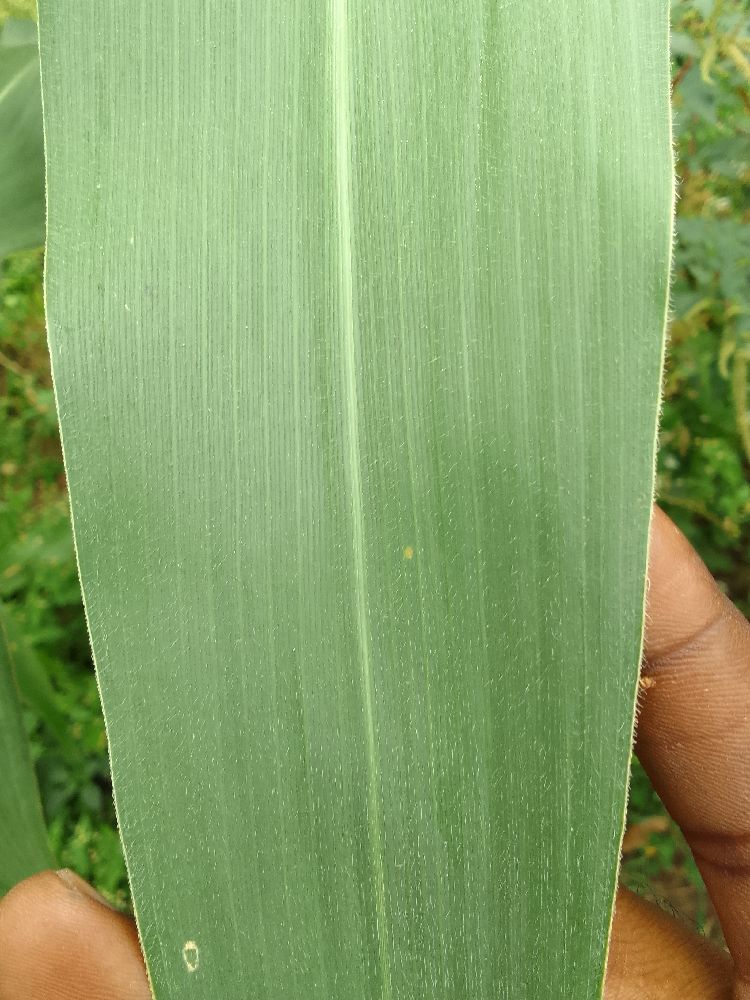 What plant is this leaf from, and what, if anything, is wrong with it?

maize, healthy
